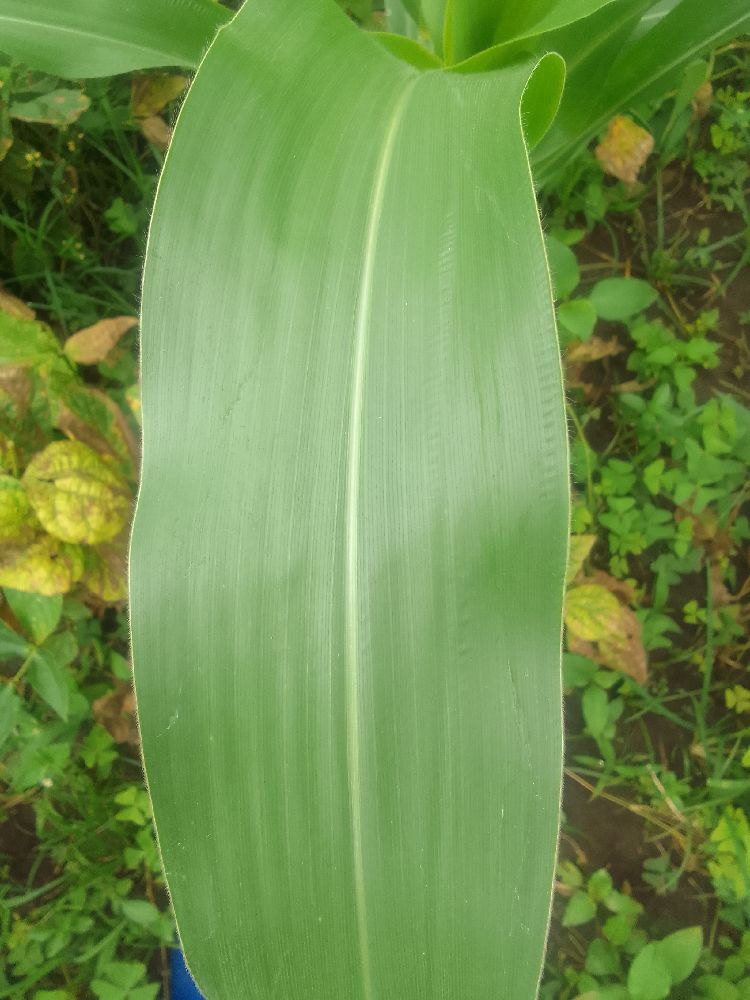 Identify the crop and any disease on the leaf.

maize, healthy
